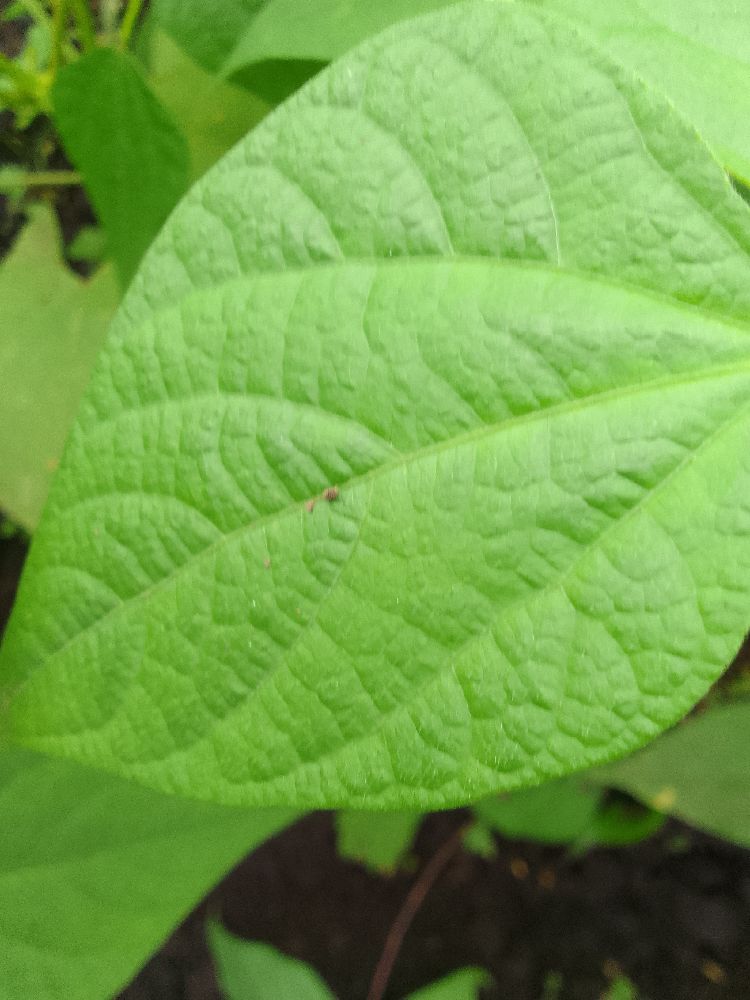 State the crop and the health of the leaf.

common bean, healthy
